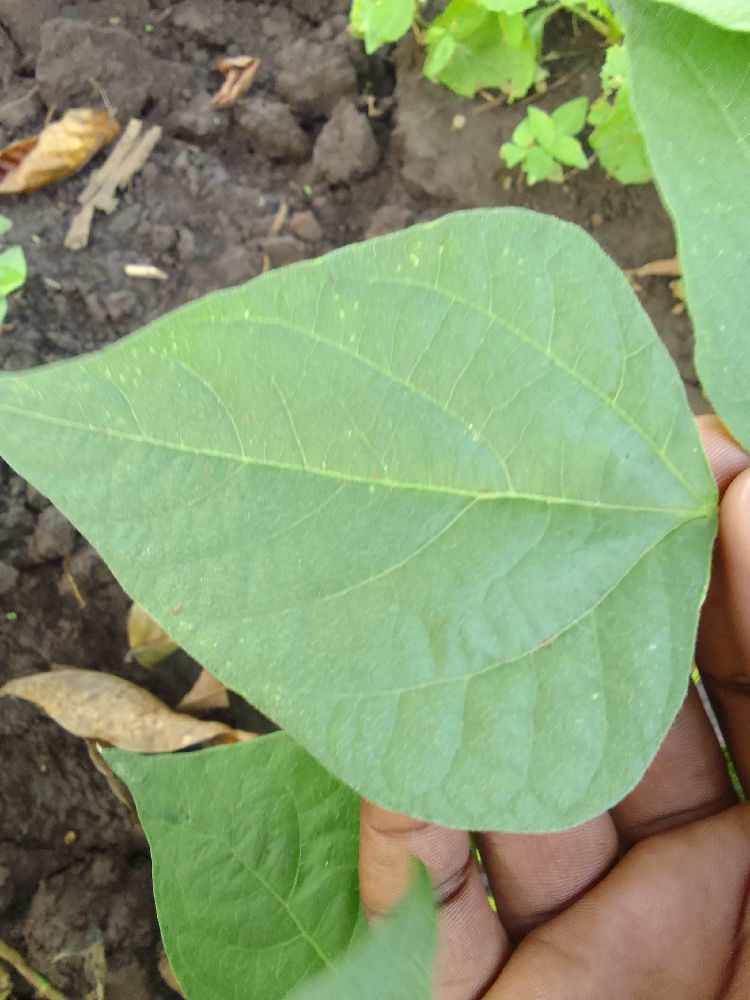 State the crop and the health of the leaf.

common bean, healthy
